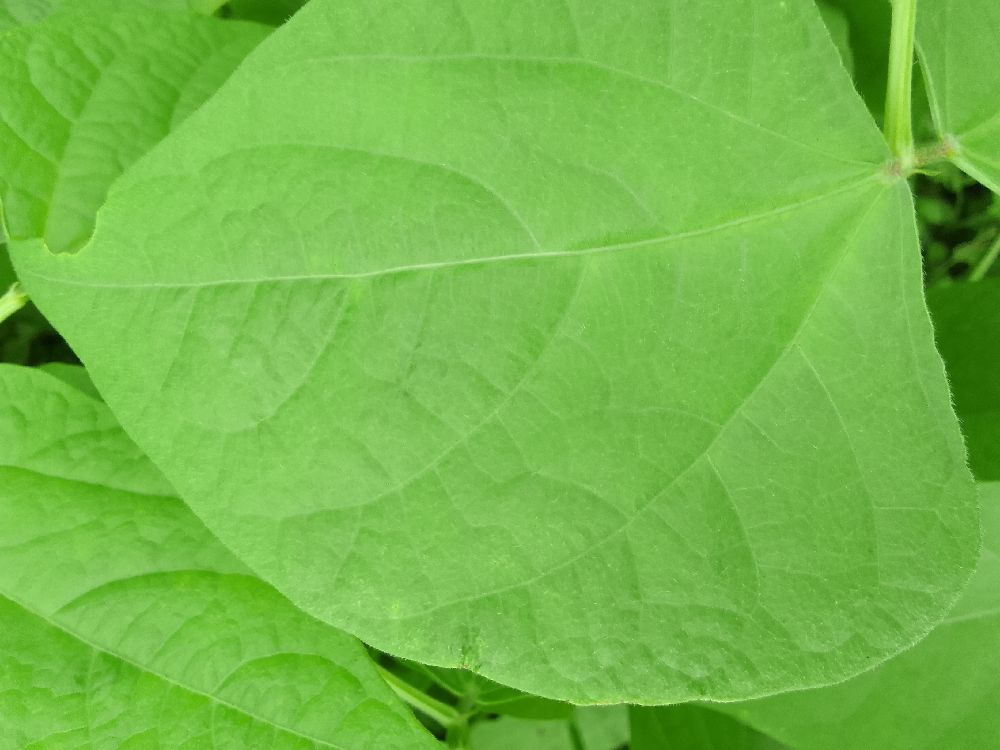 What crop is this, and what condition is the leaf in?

common bean, healthy
